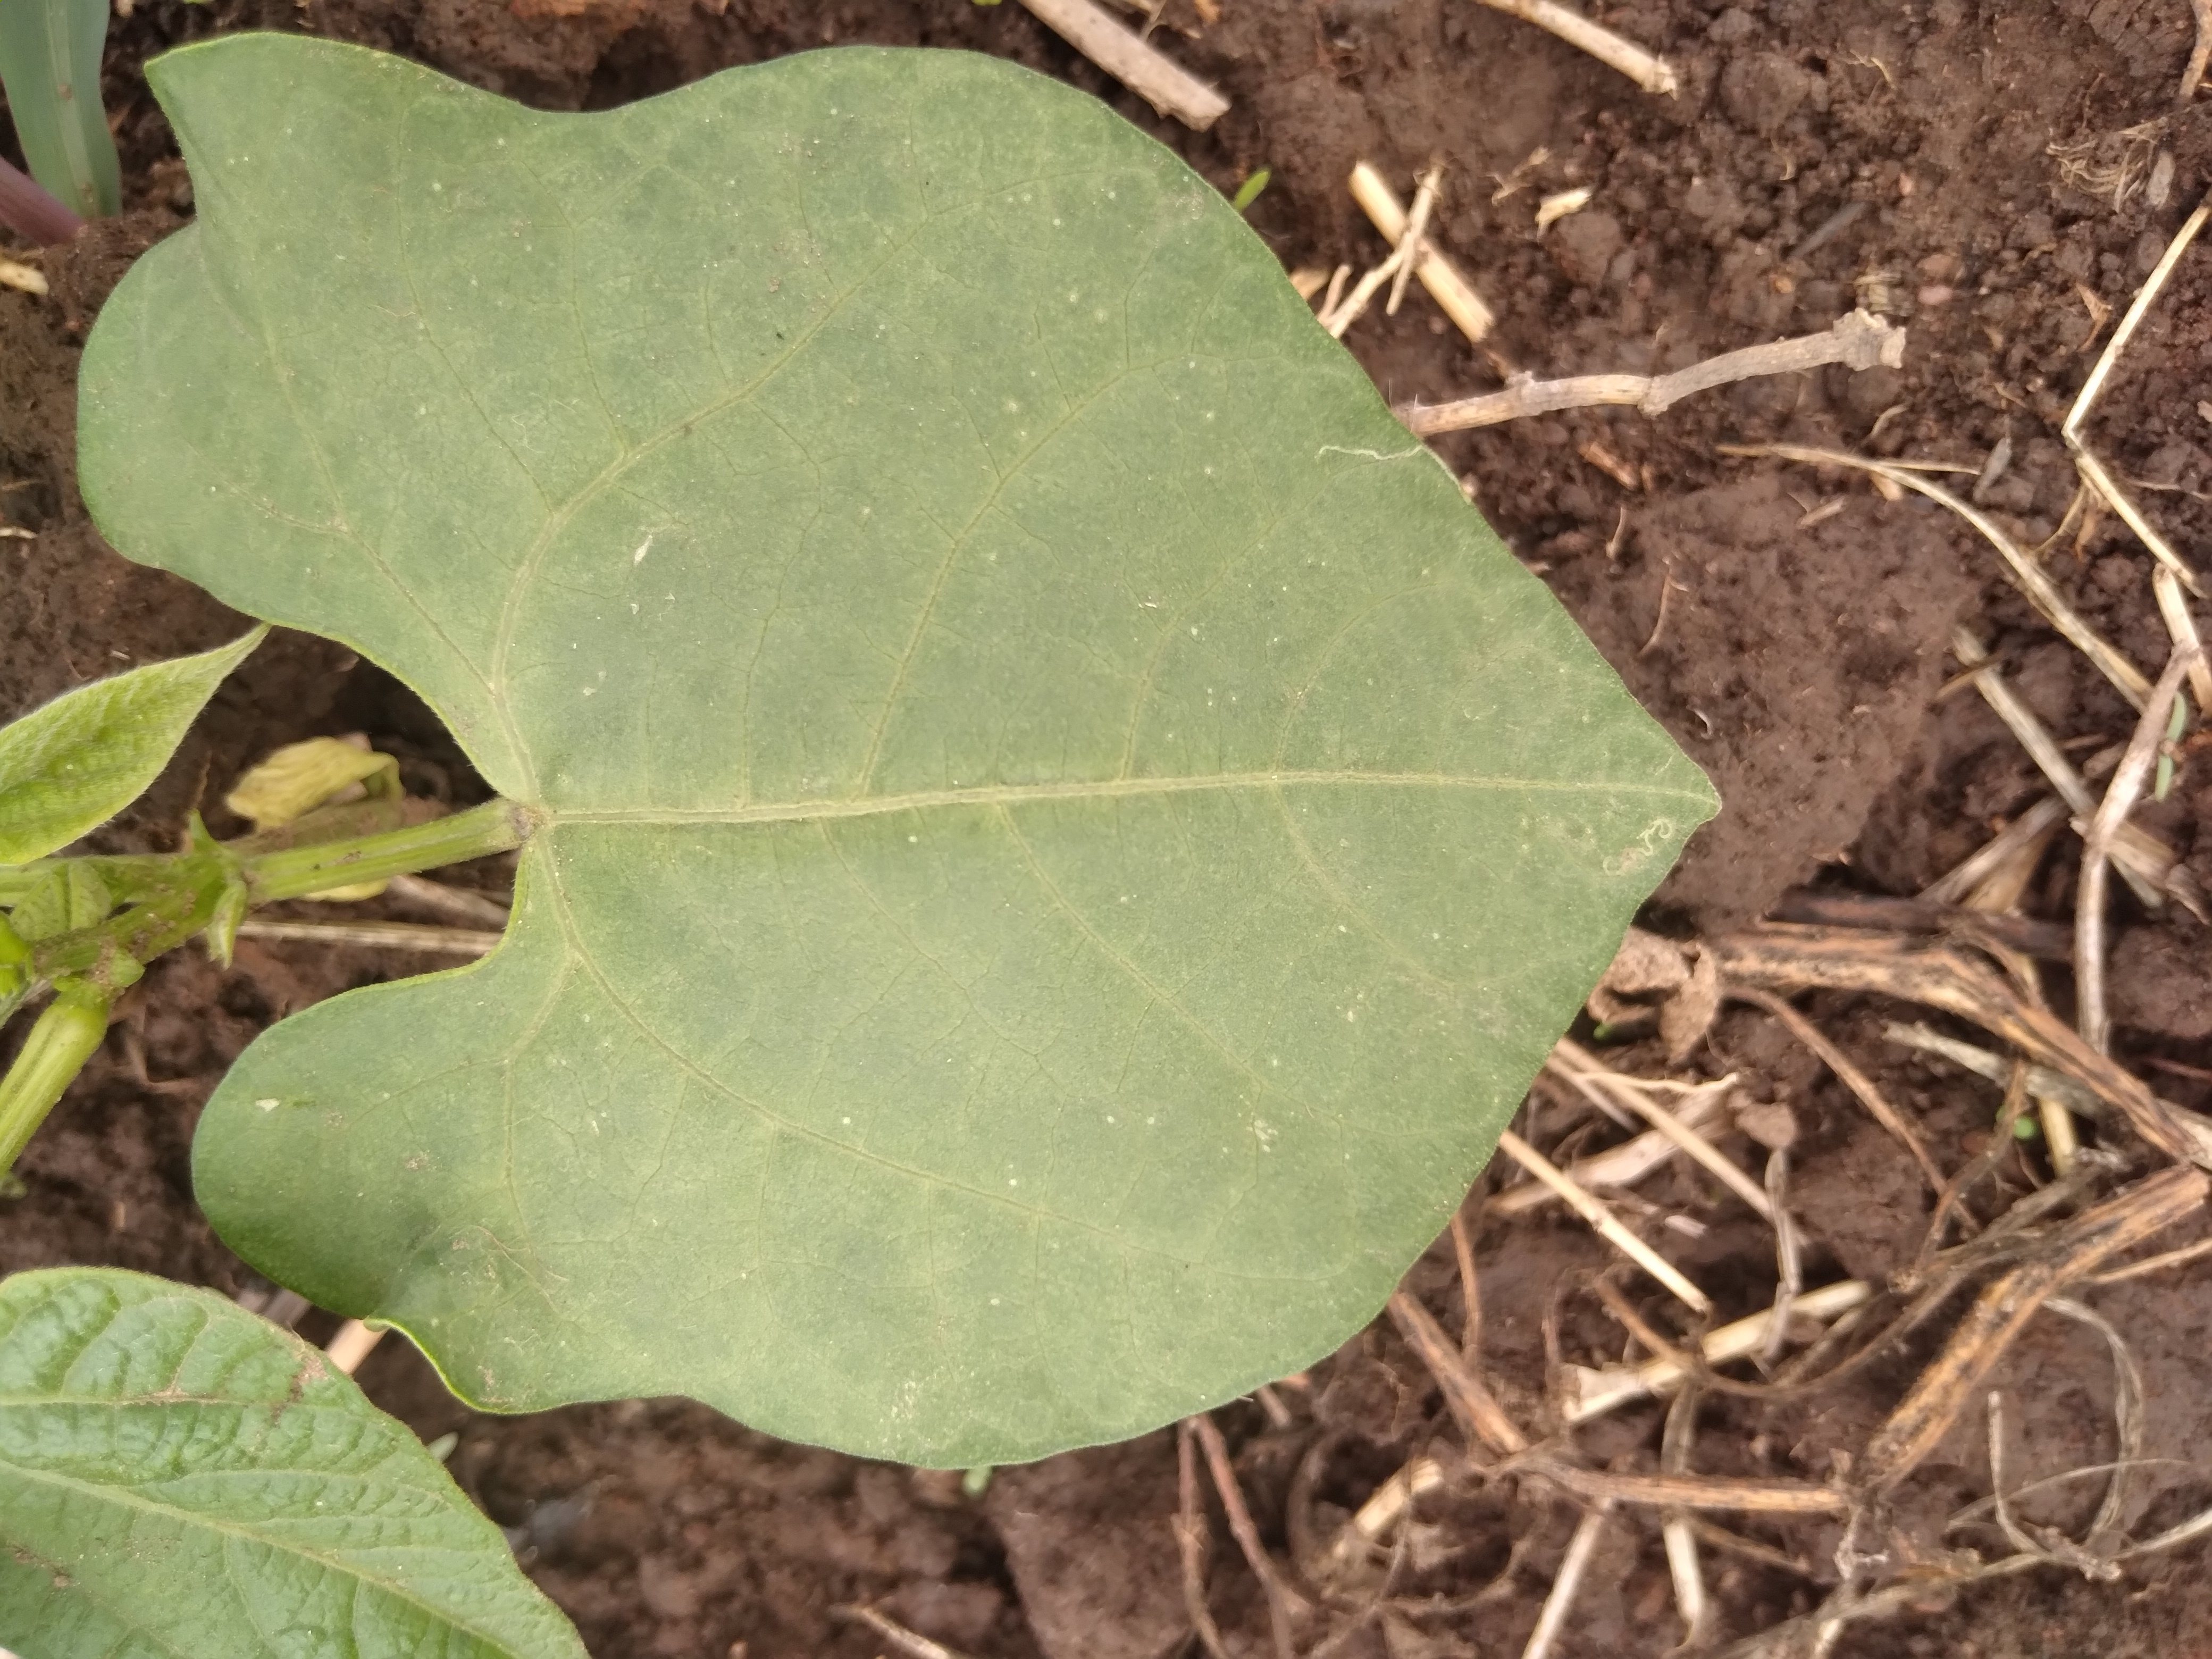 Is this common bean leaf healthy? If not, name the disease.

healthy
